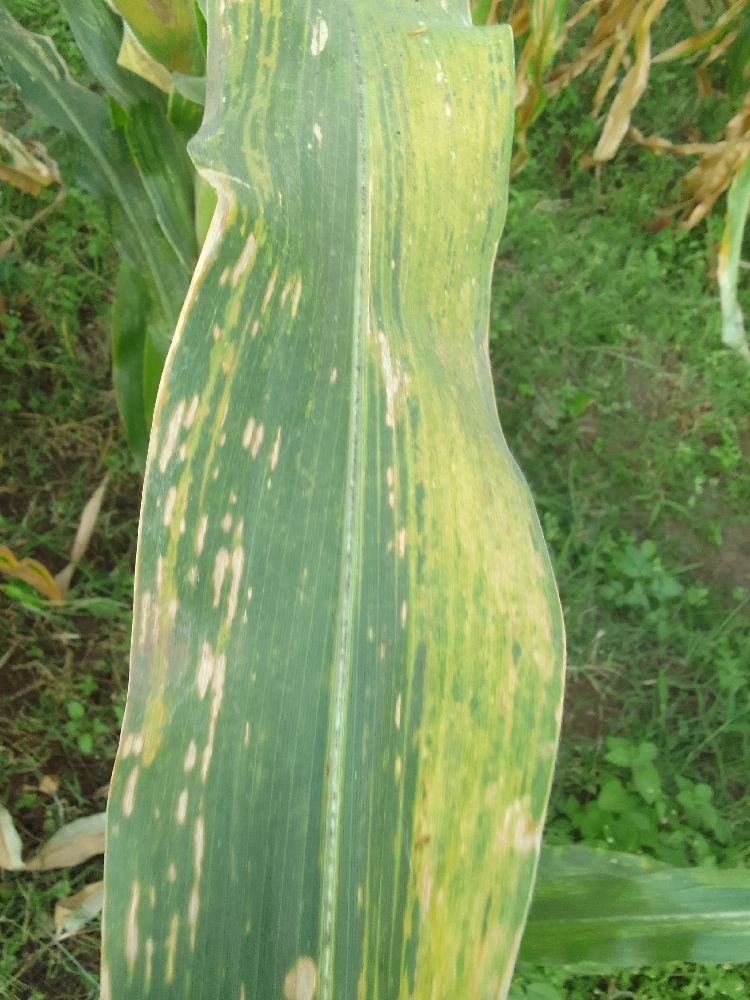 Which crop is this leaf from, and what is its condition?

maize, maize lethal necrosis
